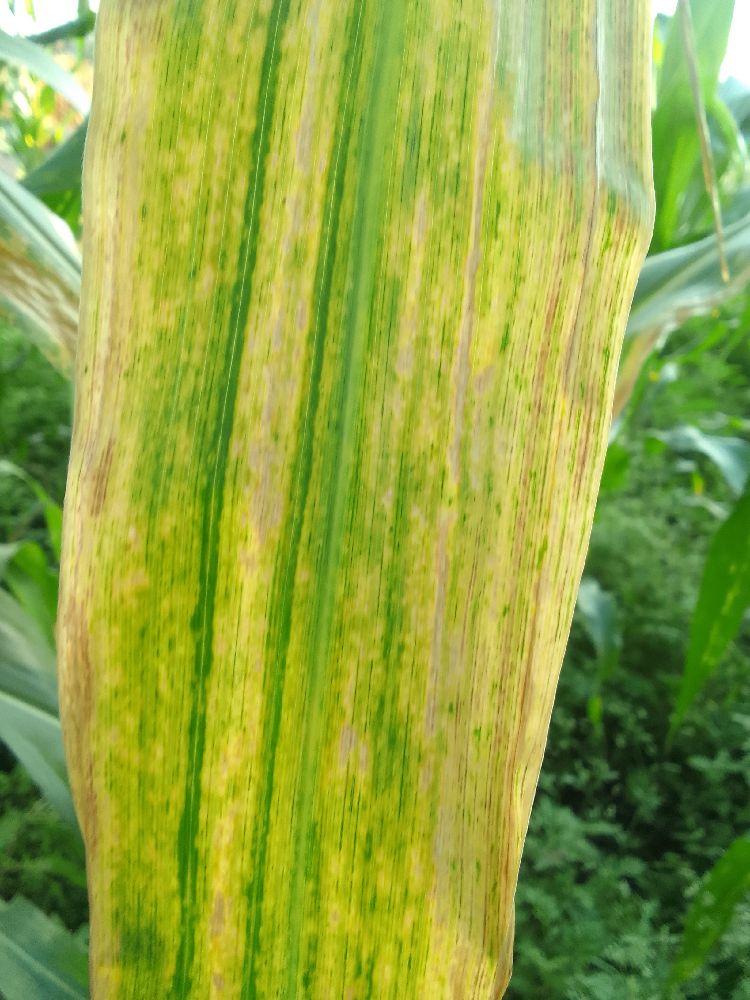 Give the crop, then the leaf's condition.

maize, maize lethal necrosis
